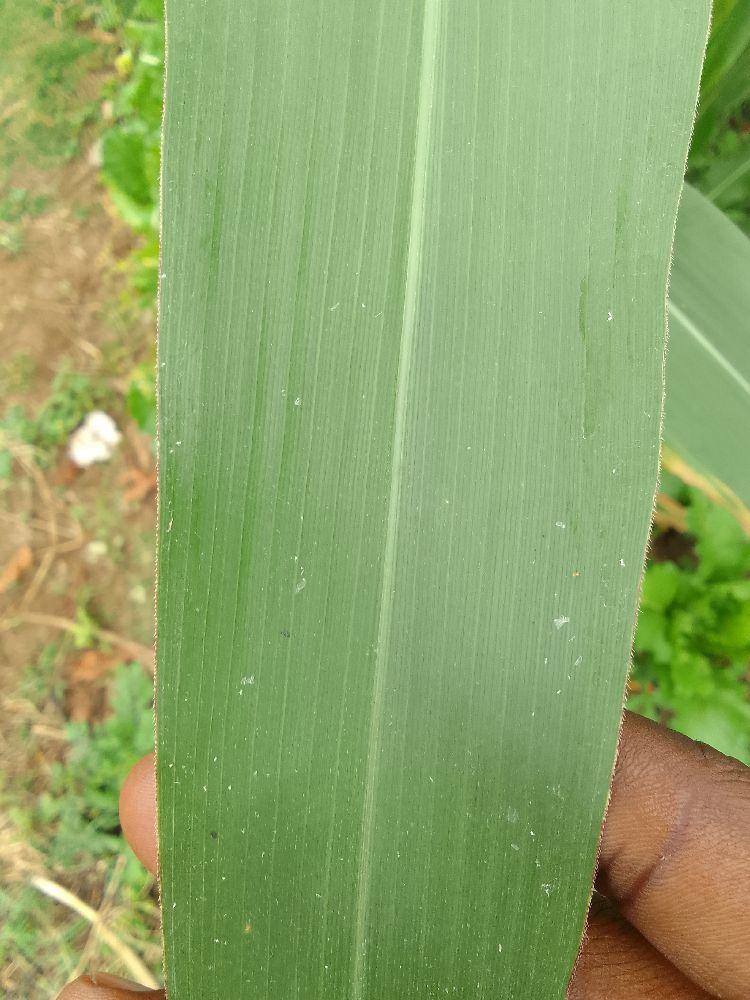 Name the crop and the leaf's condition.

maize, healthy
